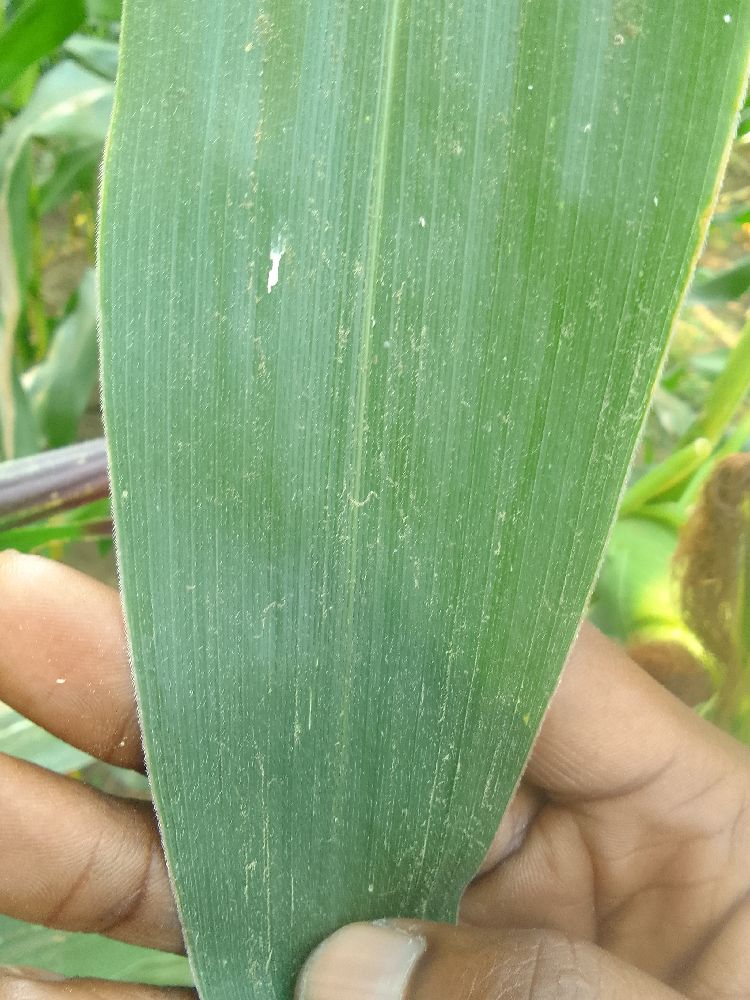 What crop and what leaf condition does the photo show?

maize, healthy
